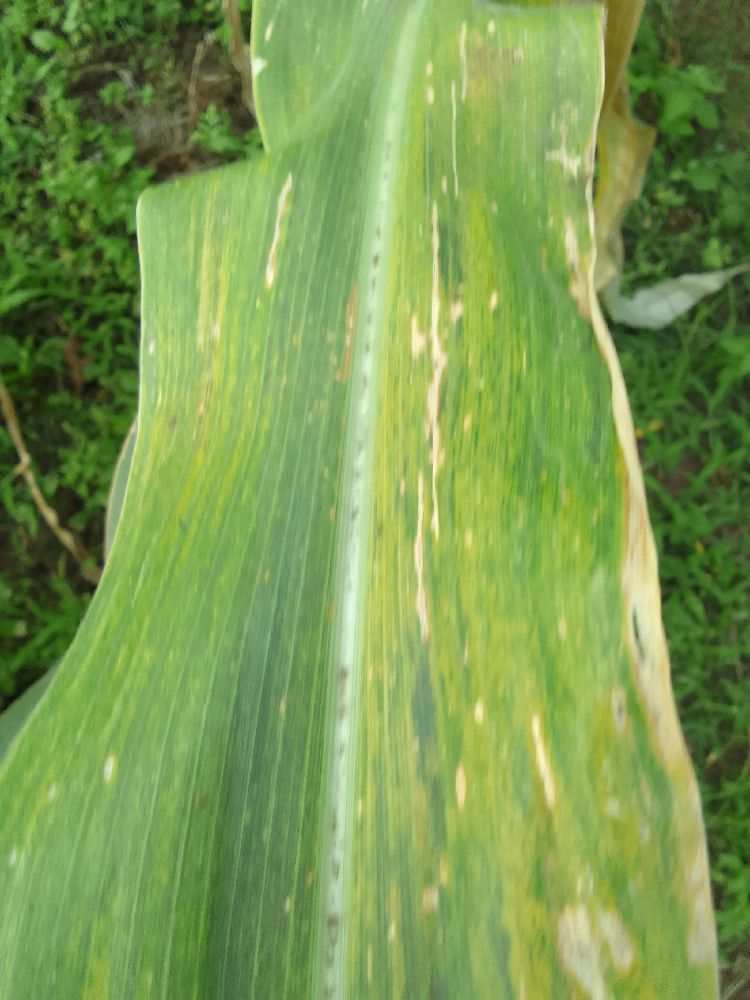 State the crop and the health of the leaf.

maize, maize lethal necrosis
